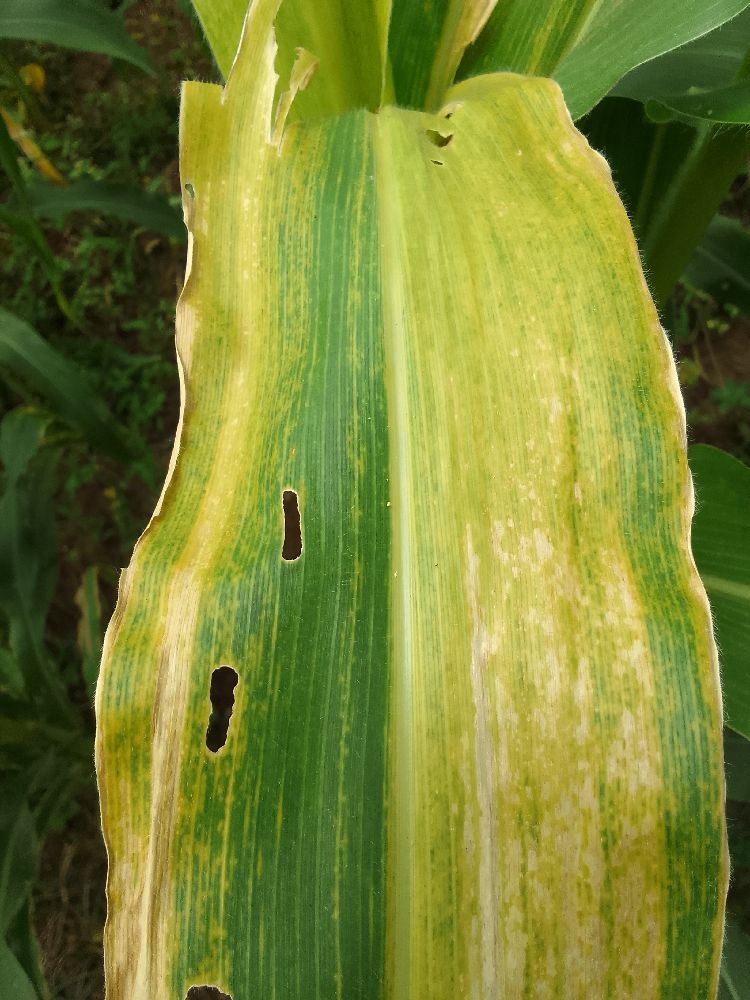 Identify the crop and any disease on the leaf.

maize, maize lethal necrosis
